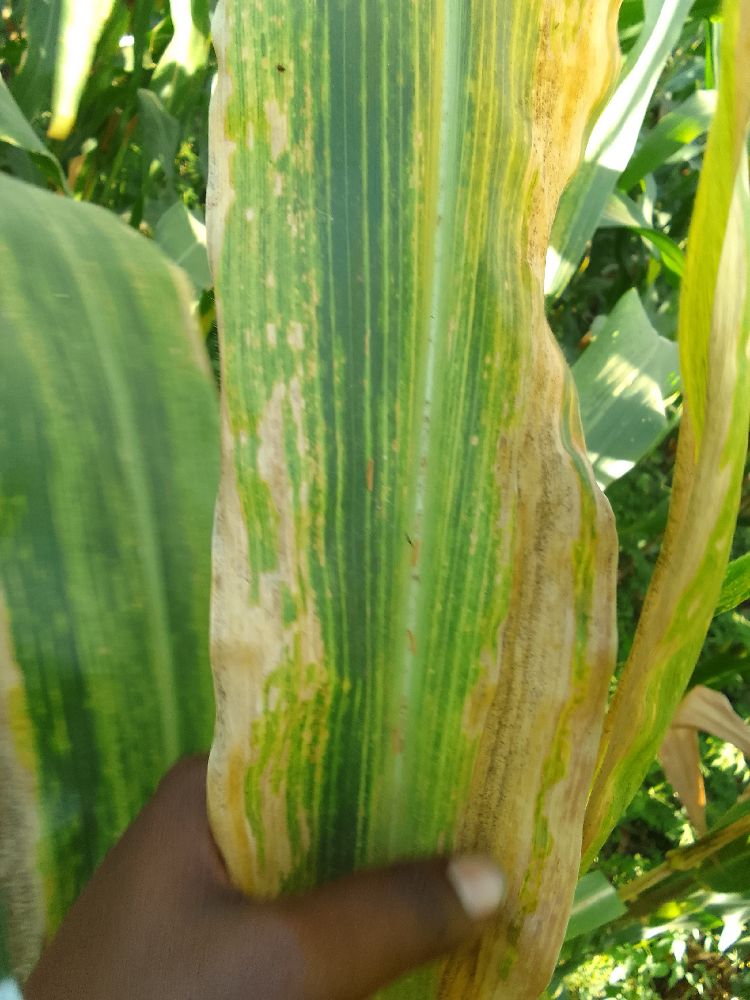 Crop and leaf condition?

maize, maize lethal necrosis
